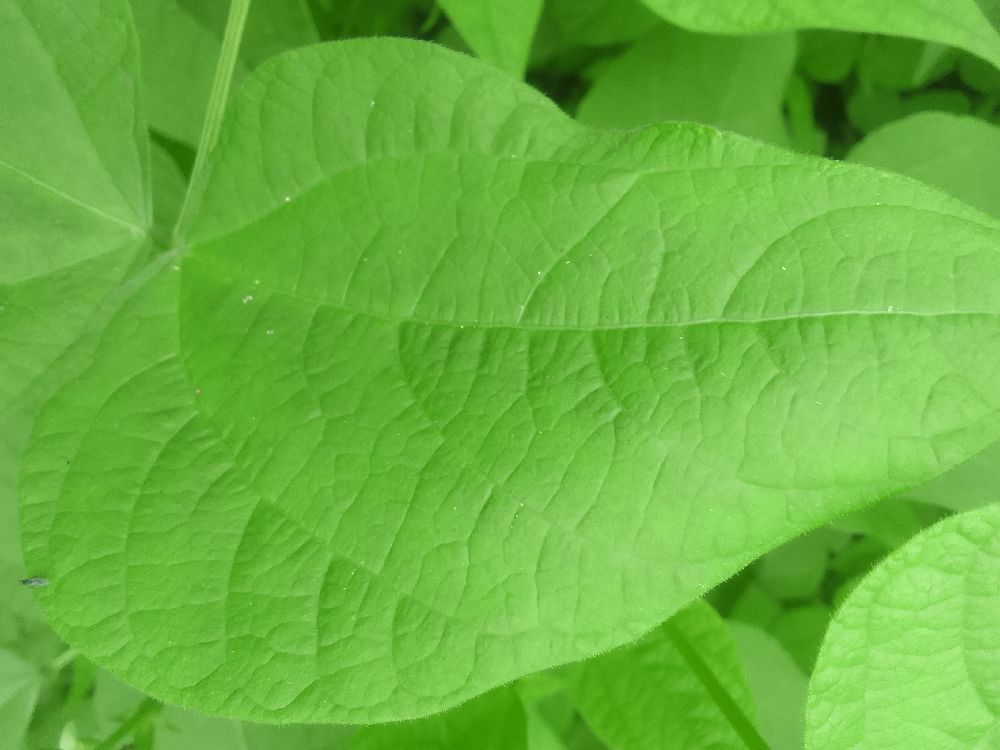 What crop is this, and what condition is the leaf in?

common bean, healthy
